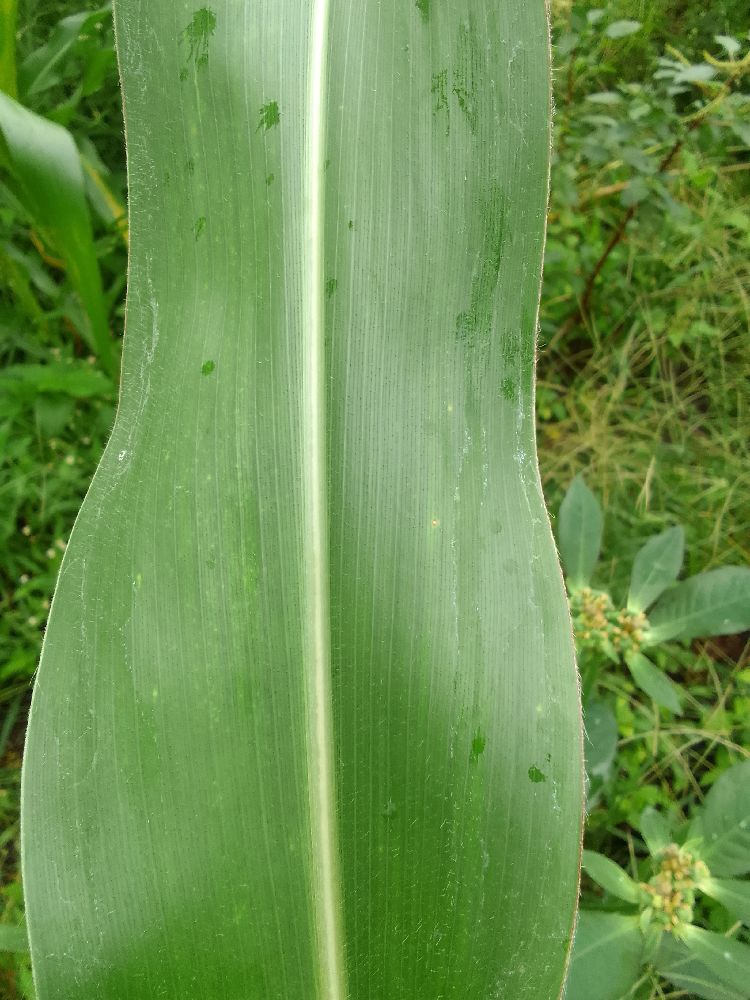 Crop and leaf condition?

maize, healthy
